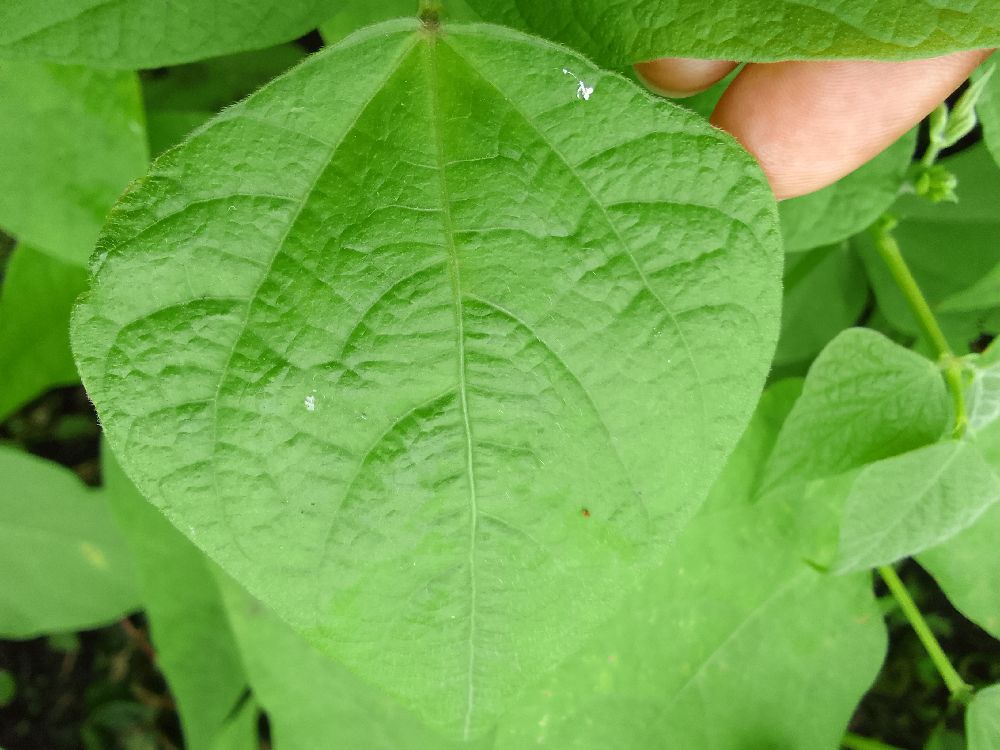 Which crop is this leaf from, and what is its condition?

common bean, healthy
